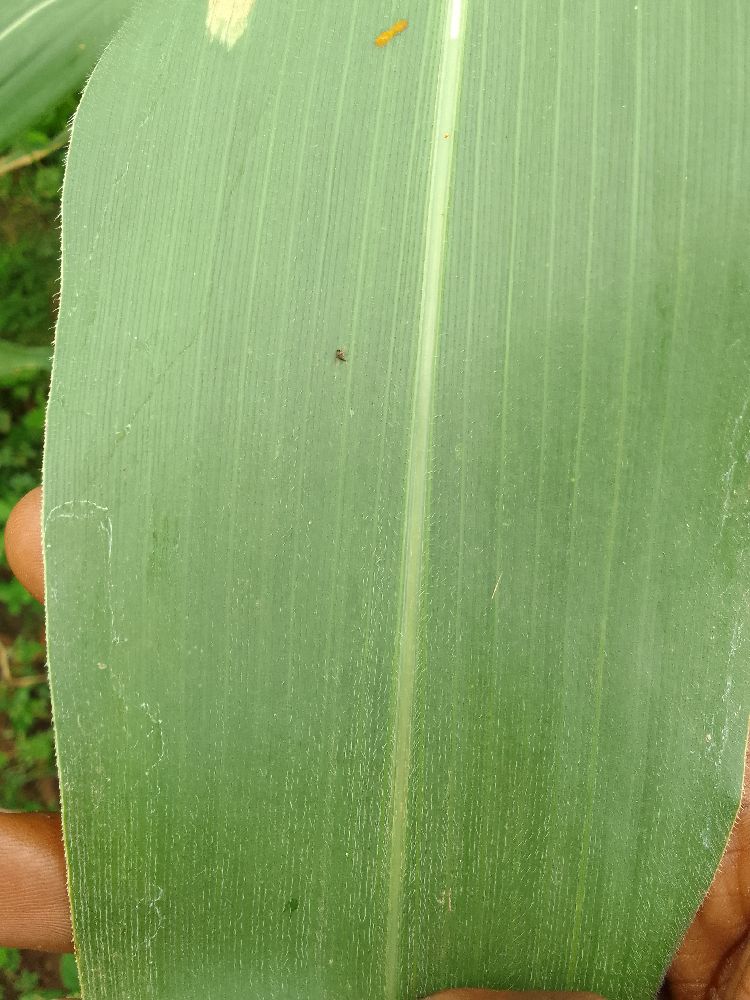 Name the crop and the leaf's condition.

maize, healthy
